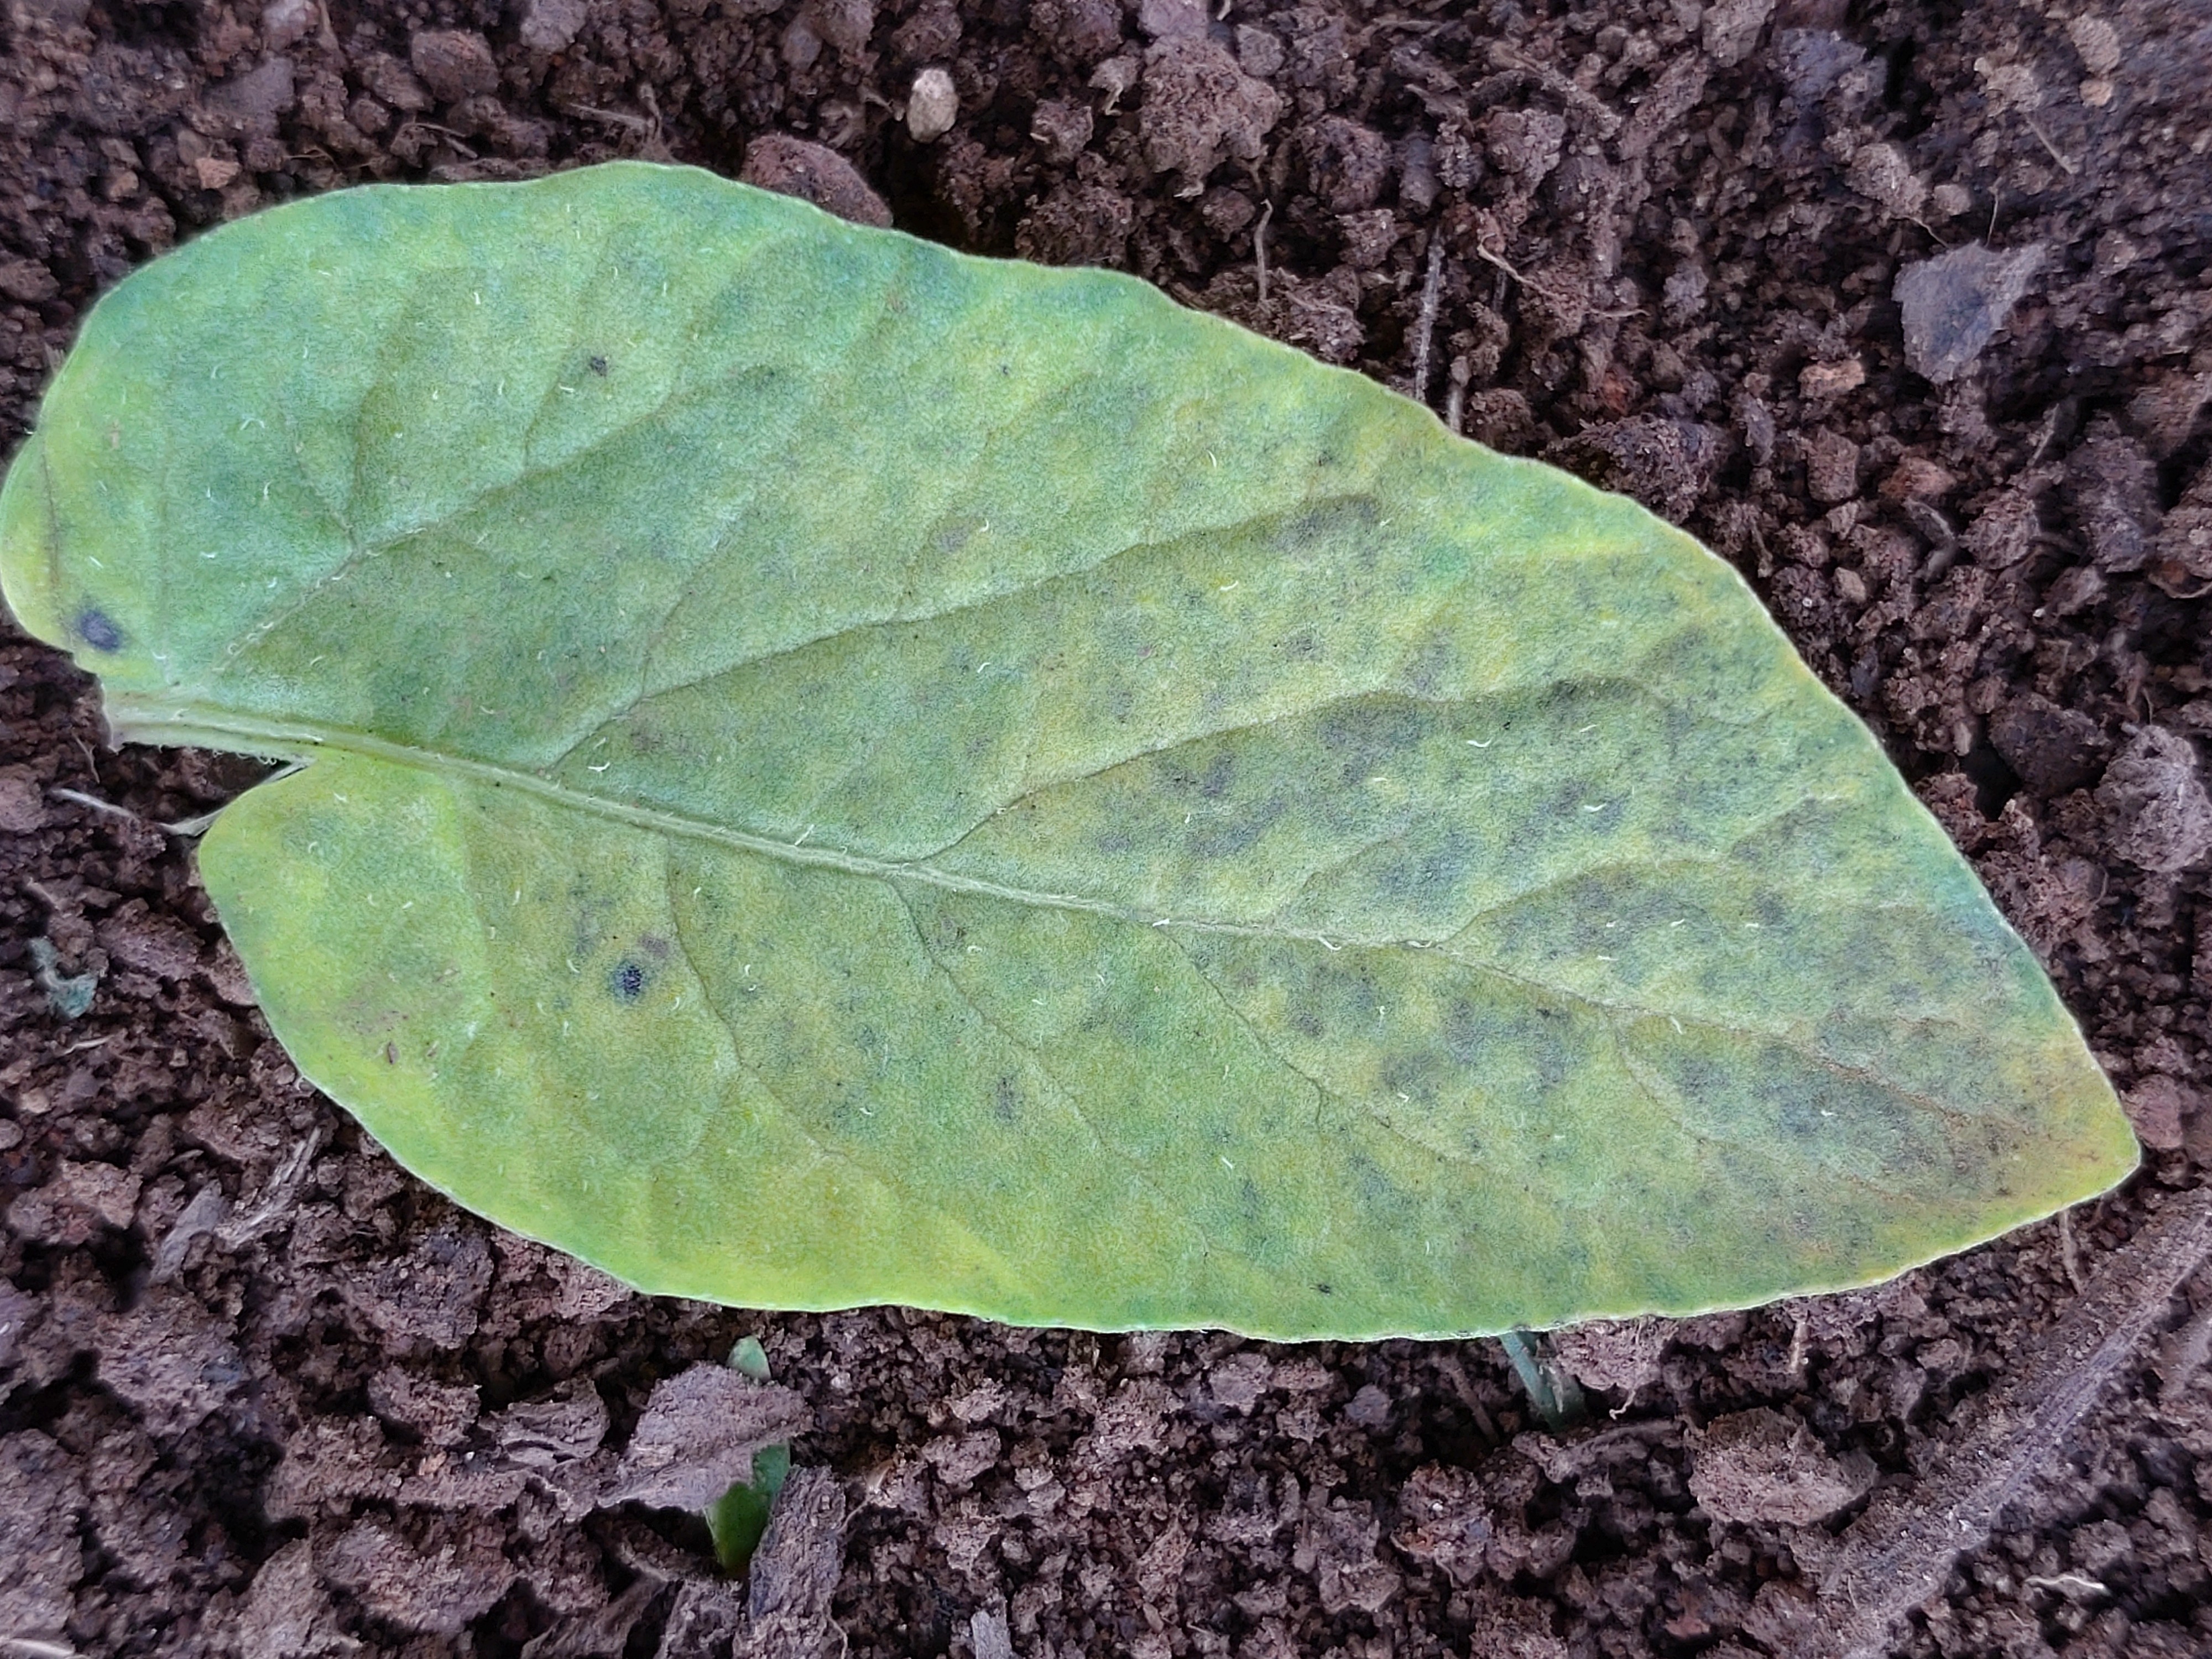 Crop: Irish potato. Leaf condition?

late blight
